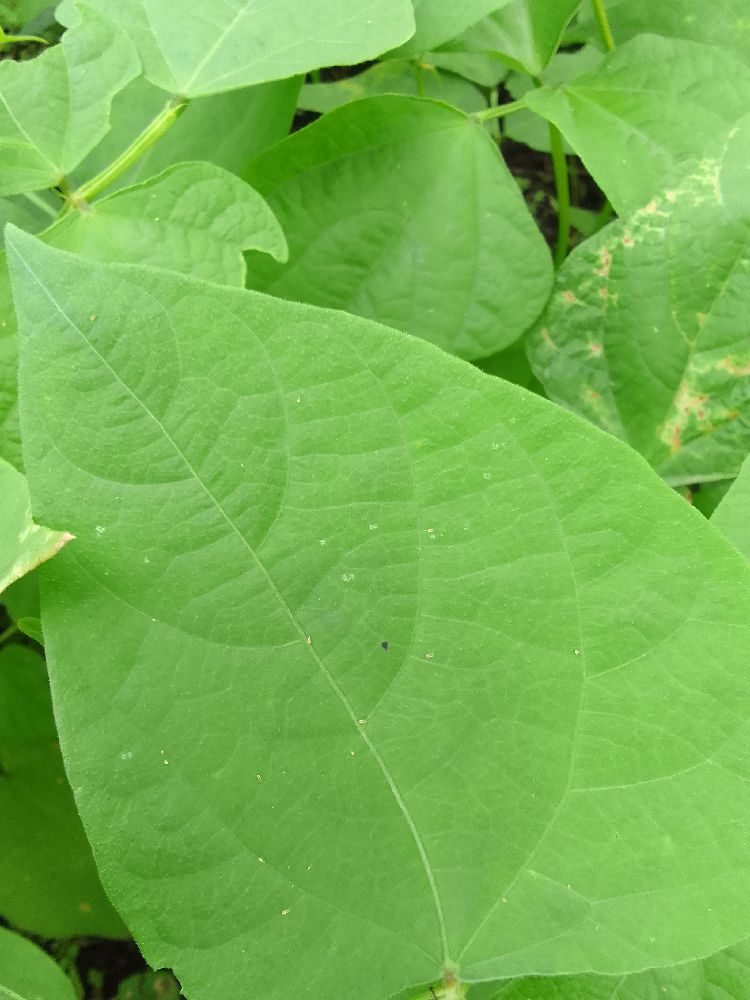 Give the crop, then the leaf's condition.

common bean, healthy
